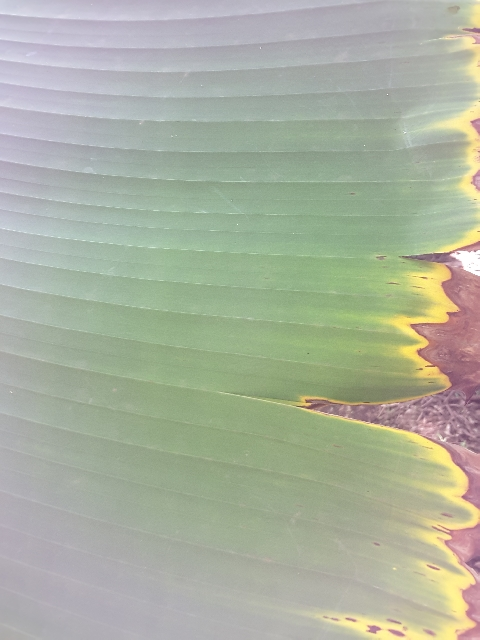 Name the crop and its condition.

banana, fusarium wilt race 1
